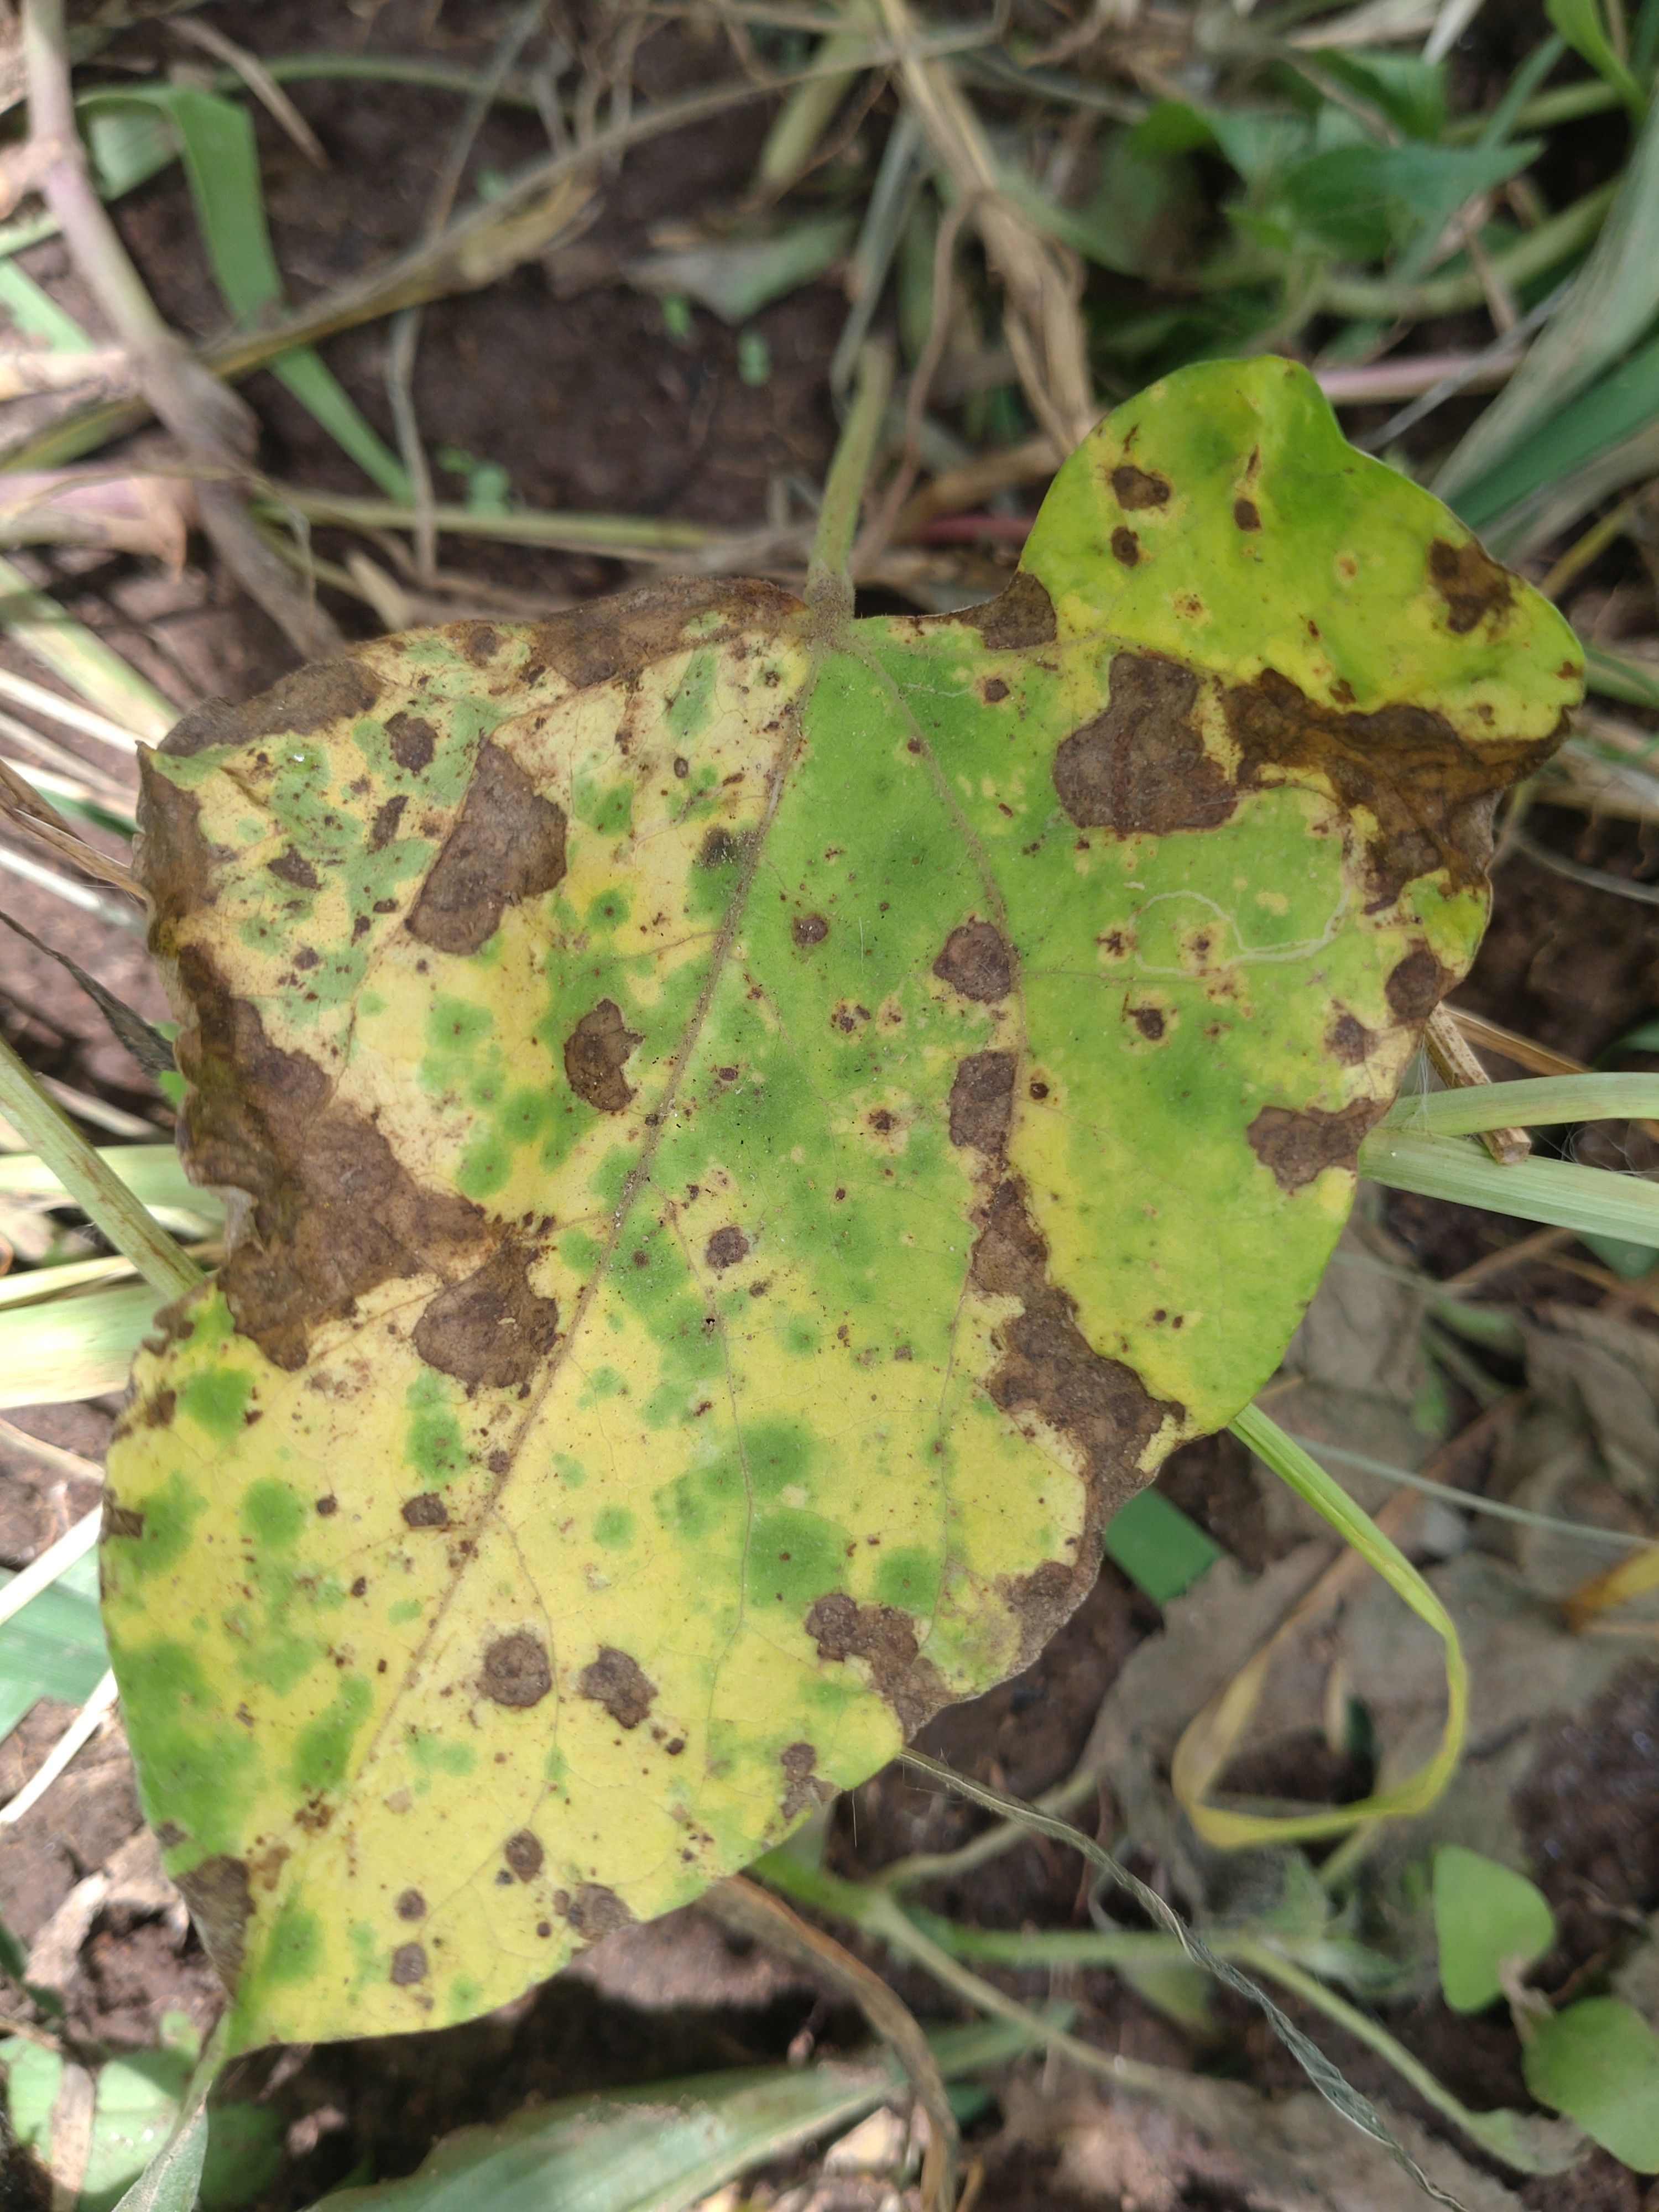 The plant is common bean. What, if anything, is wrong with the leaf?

rust
